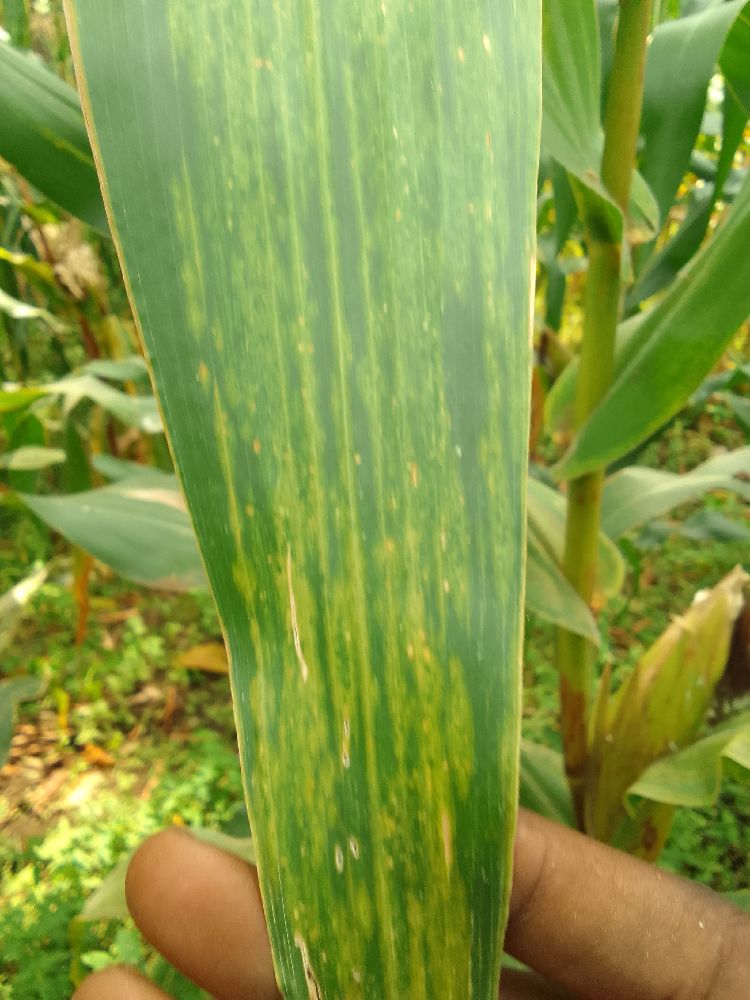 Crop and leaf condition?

maize, maize lethal necrosis
